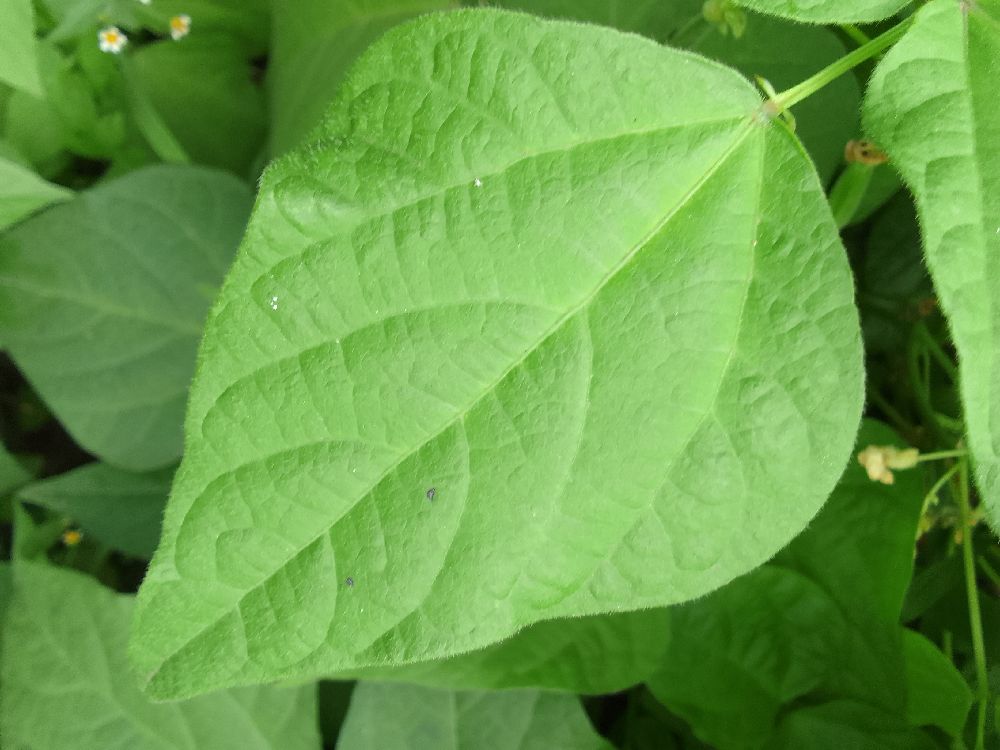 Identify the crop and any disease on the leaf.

common bean, healthy
